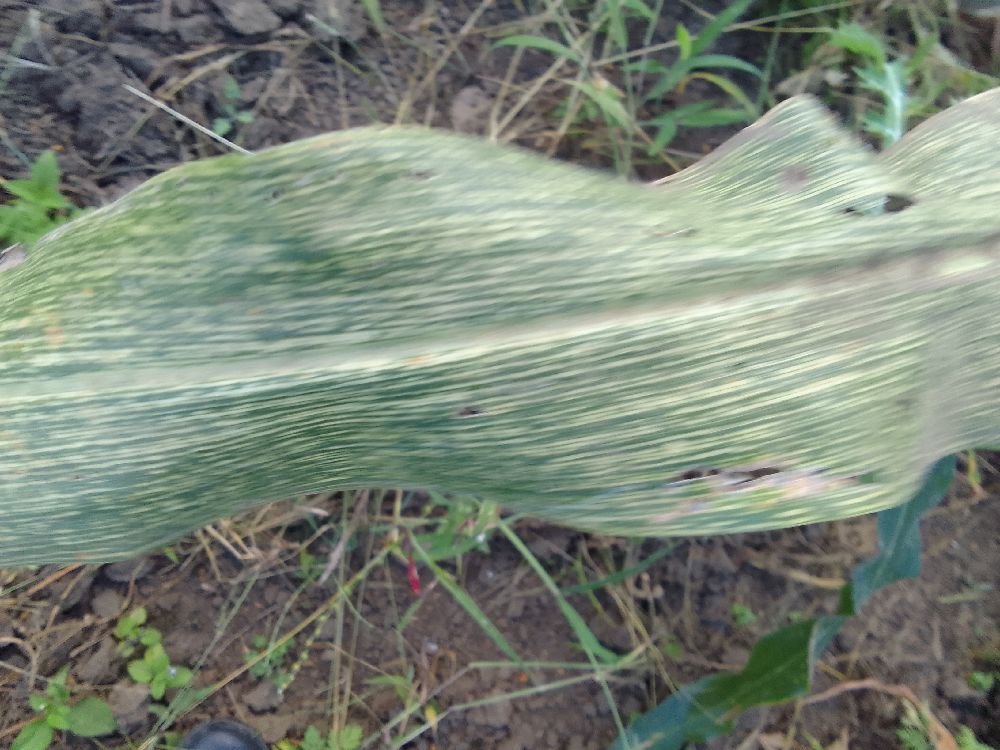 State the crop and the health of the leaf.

maize, maize streak virus
